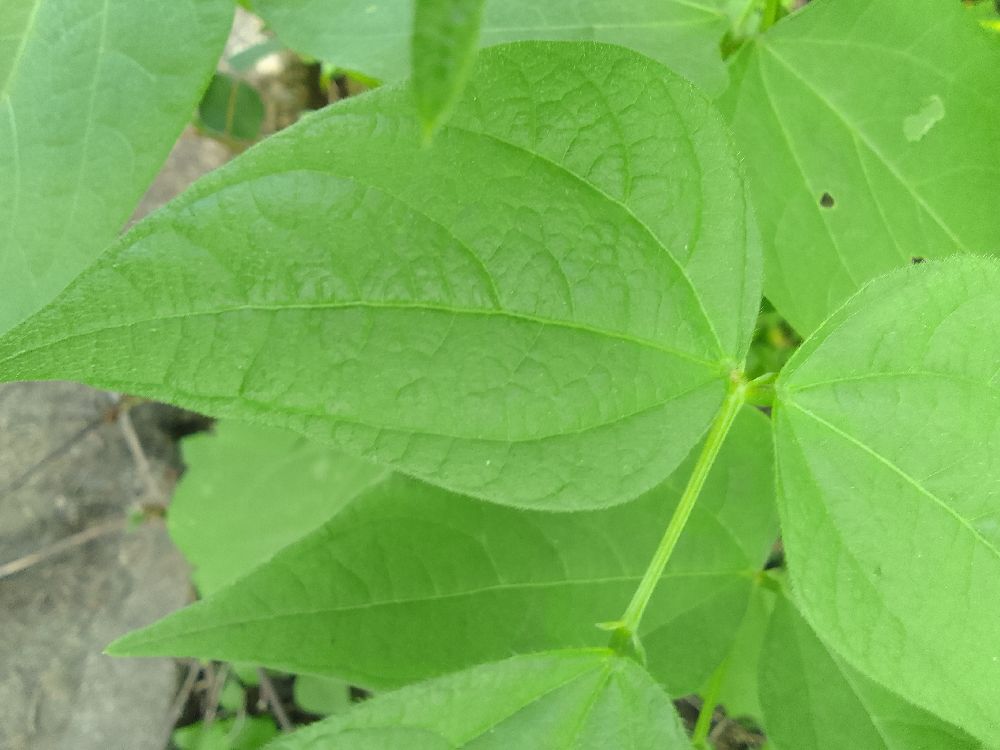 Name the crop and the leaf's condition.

common bean, healthy
